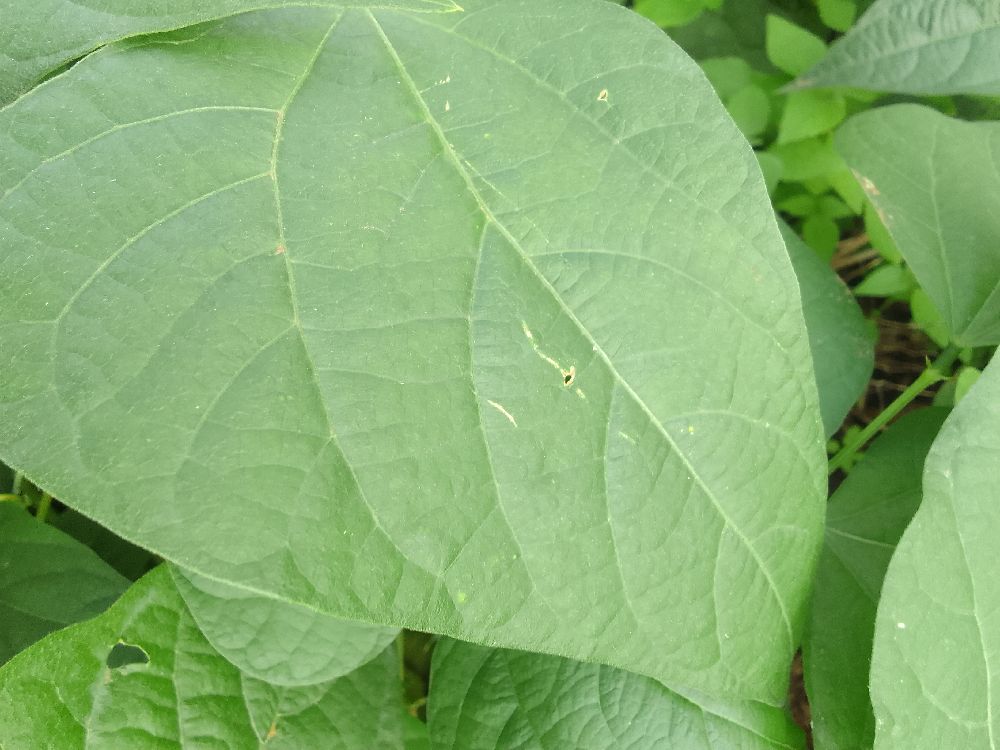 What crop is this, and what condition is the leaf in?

common bean, healthy
